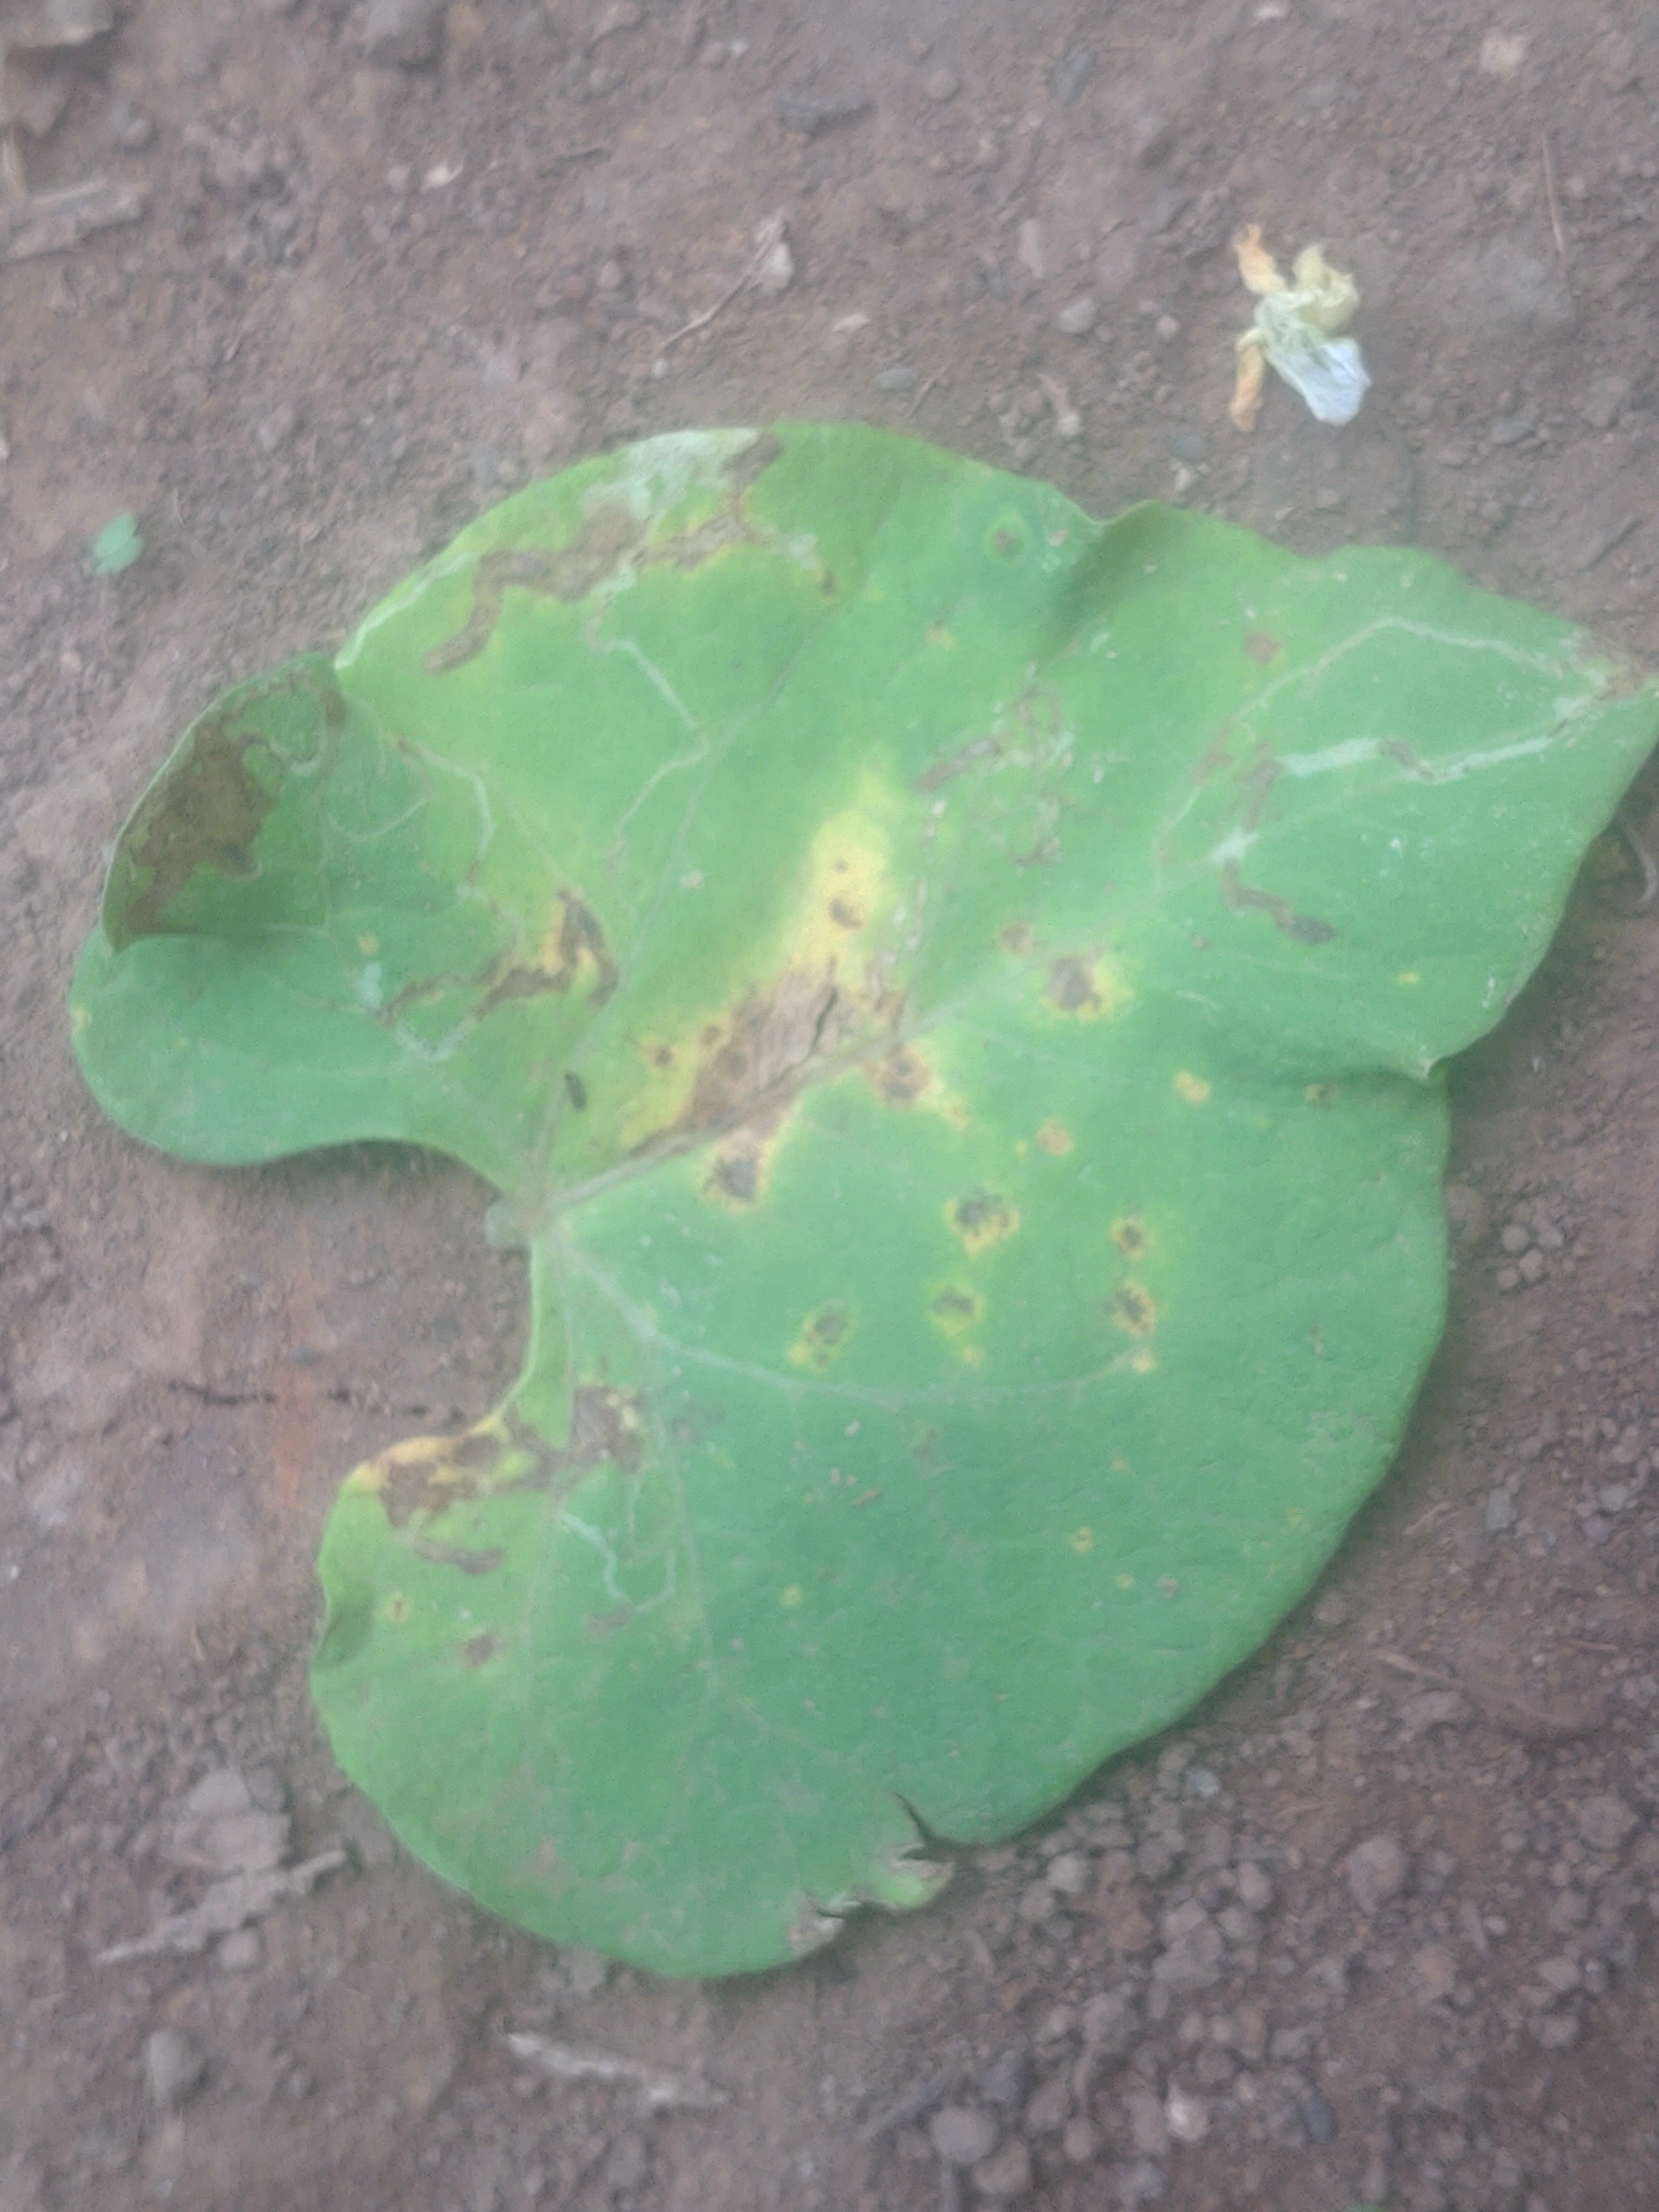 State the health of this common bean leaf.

rust
